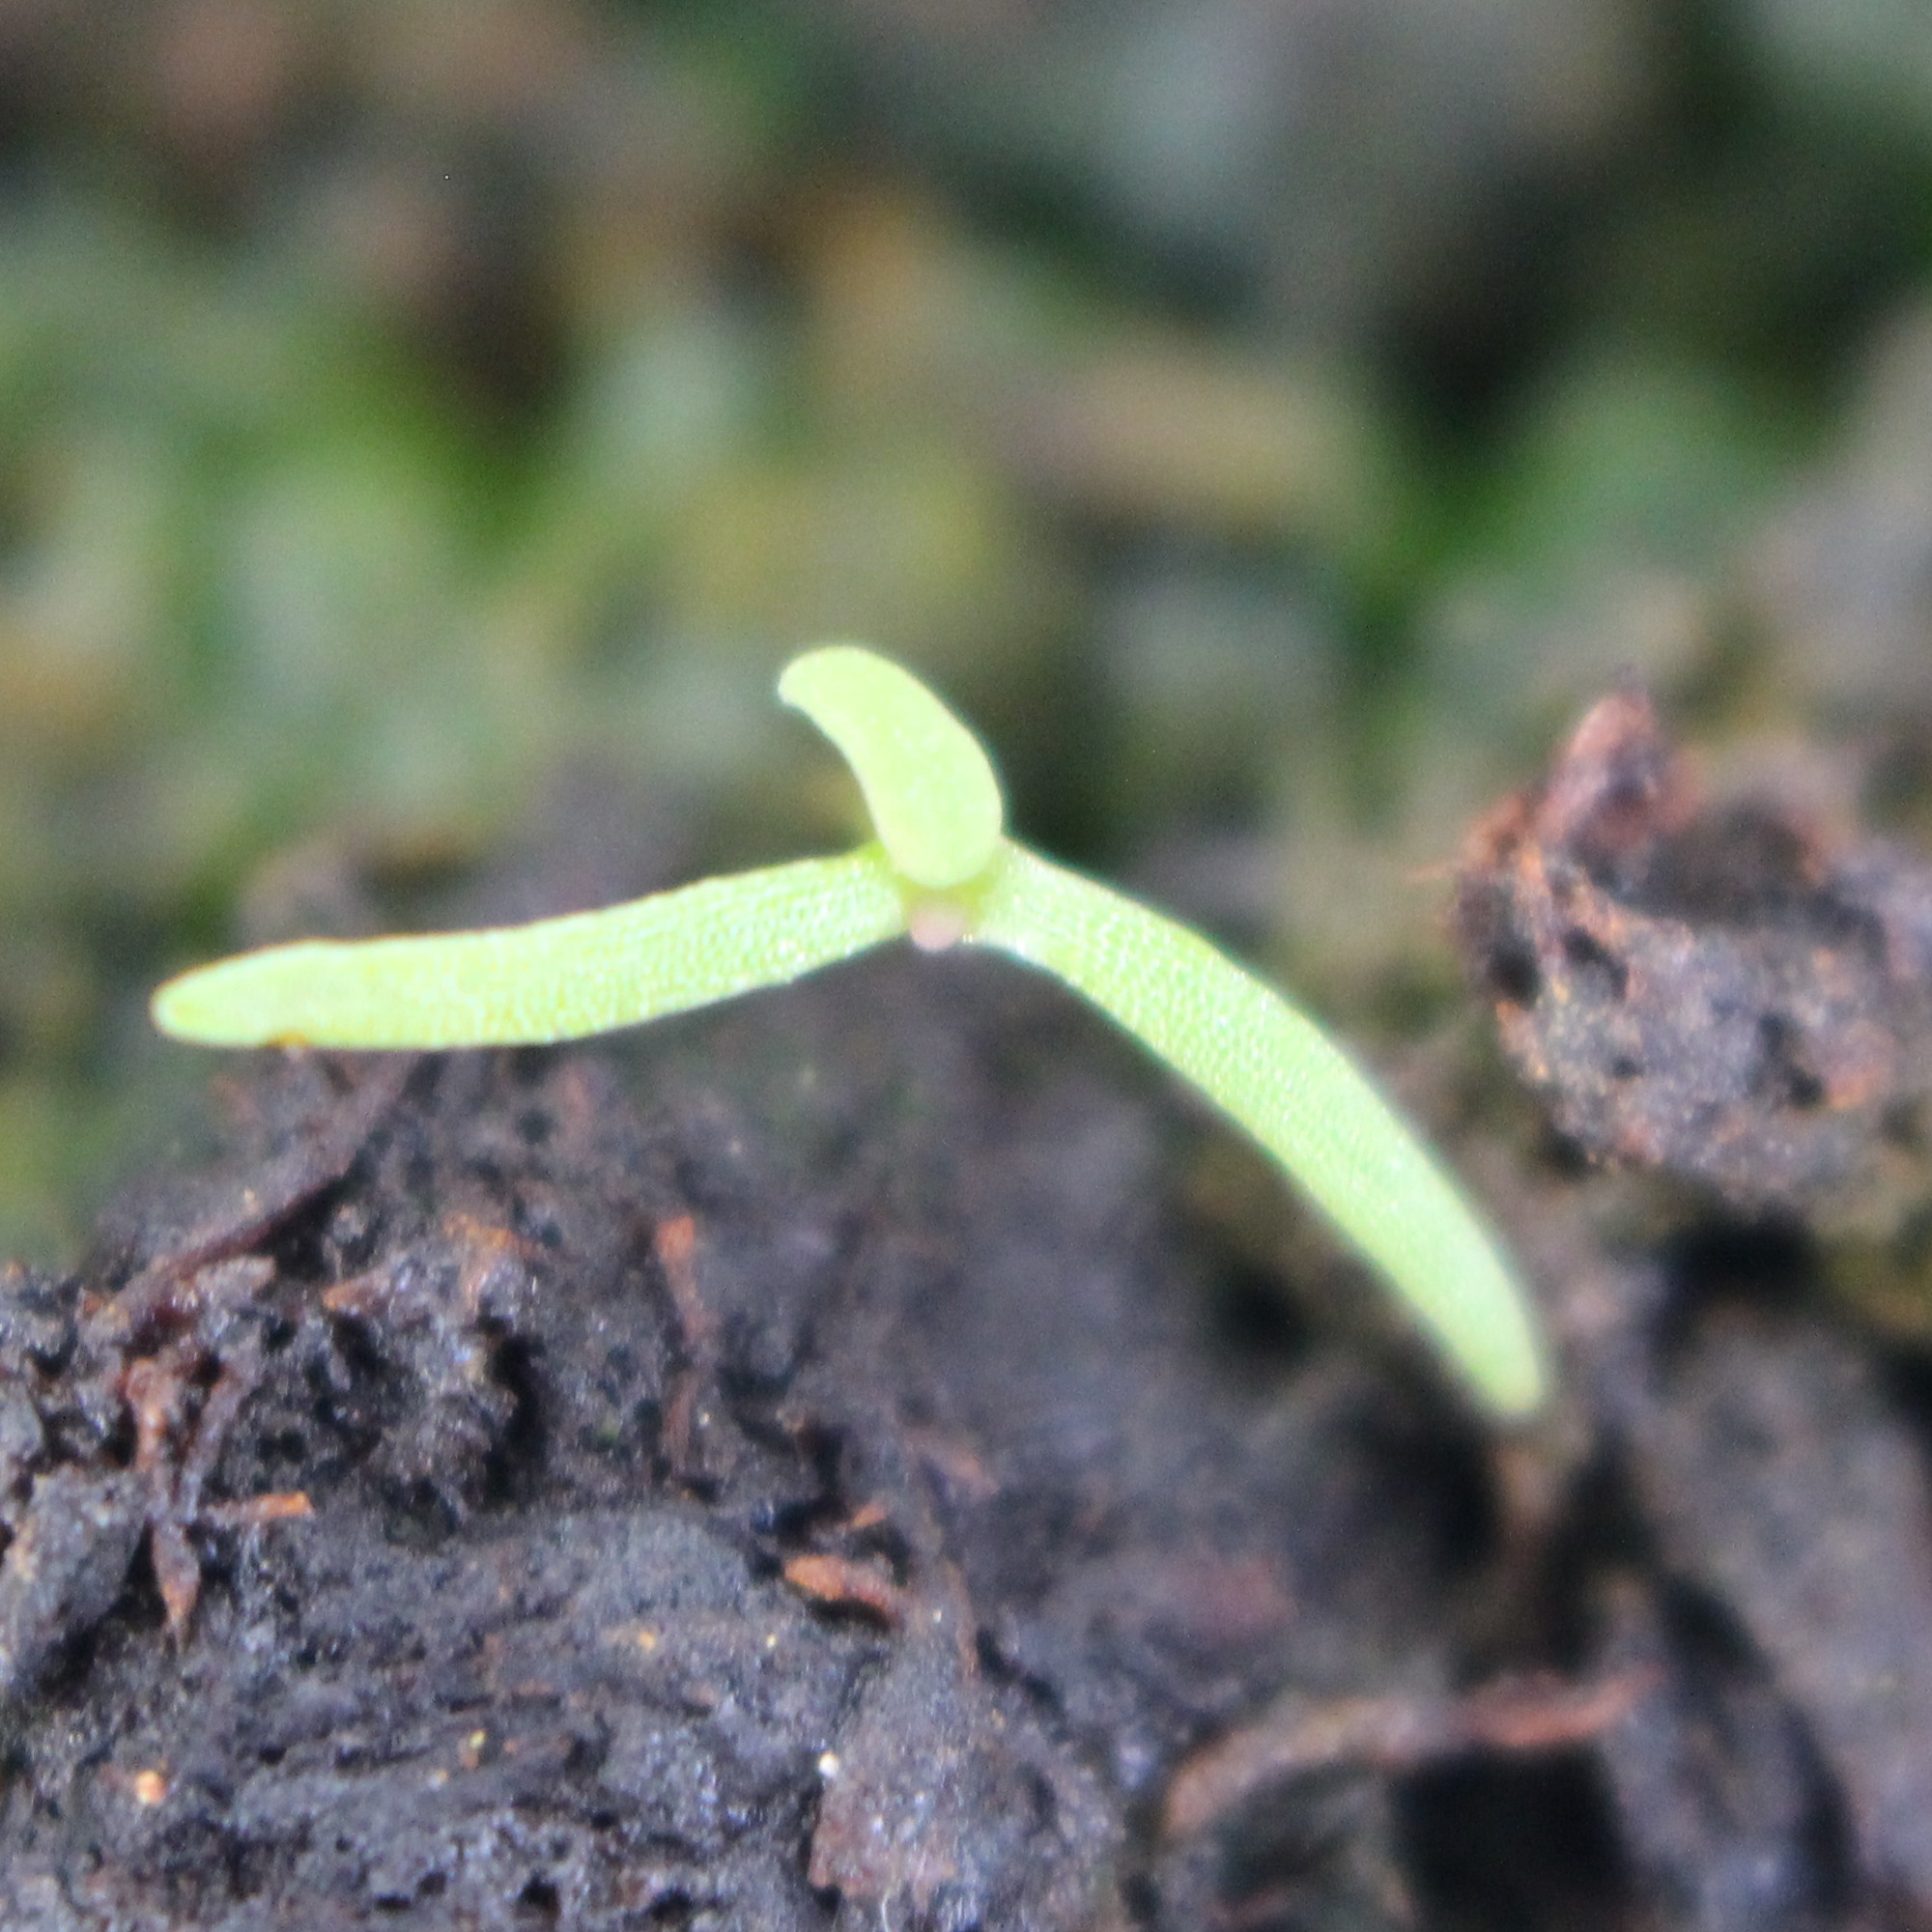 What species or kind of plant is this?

Papaver rhoeas
